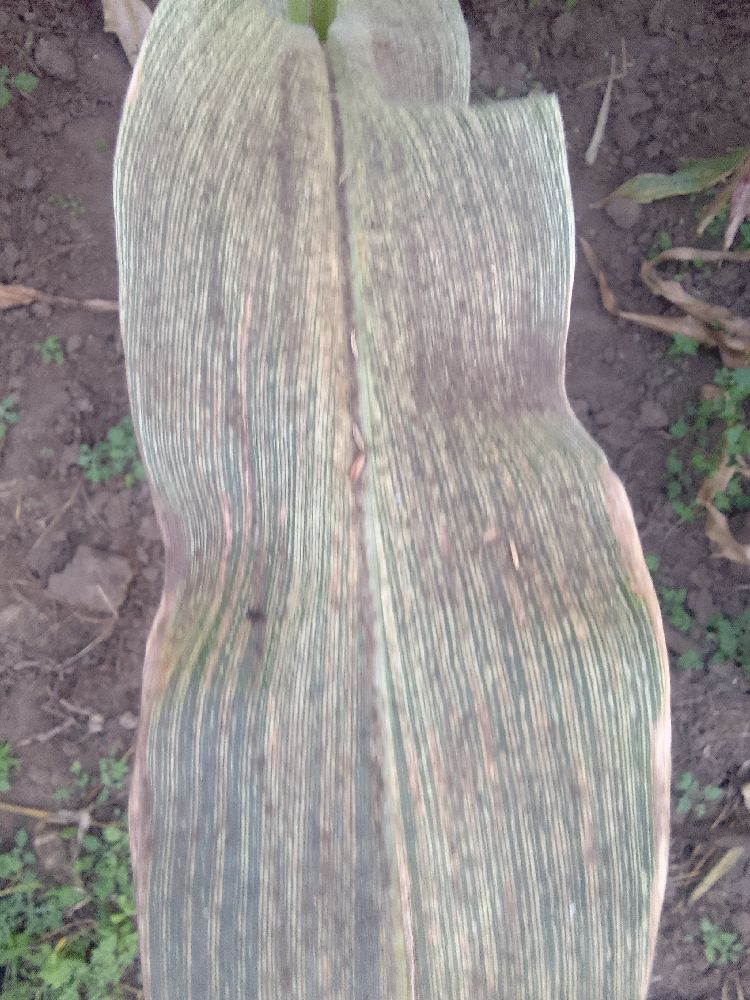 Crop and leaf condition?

maize, maize streak virus
